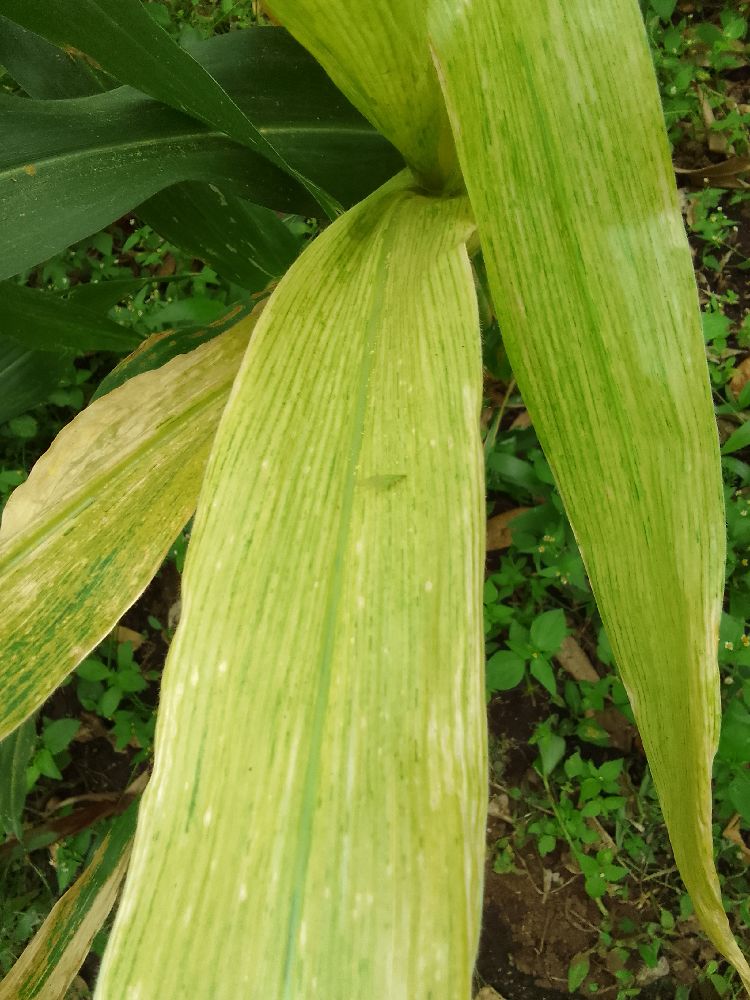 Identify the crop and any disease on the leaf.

maize, maize lethal necrosis
